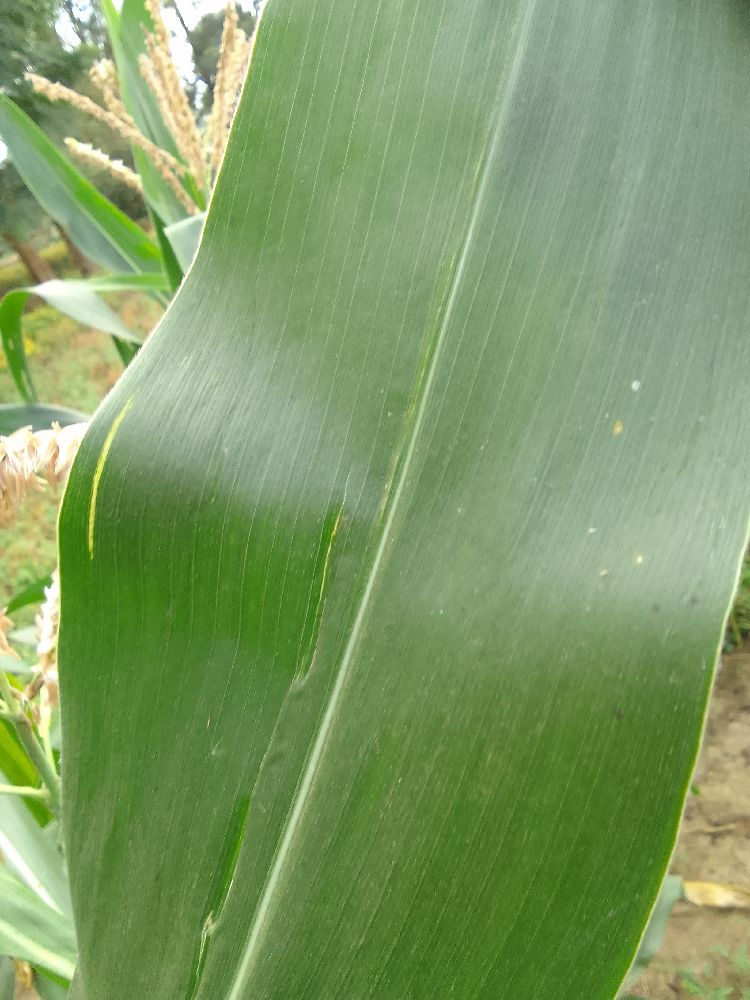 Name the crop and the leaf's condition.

maize, healthy
